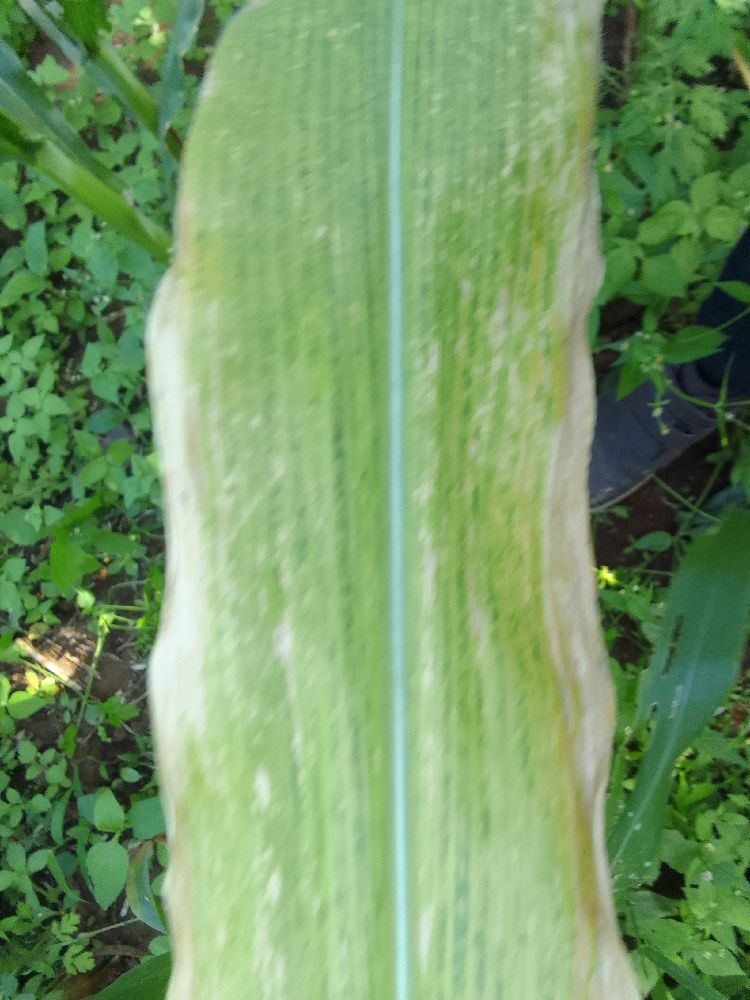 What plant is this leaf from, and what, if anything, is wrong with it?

maize, maize lethal necrosis
